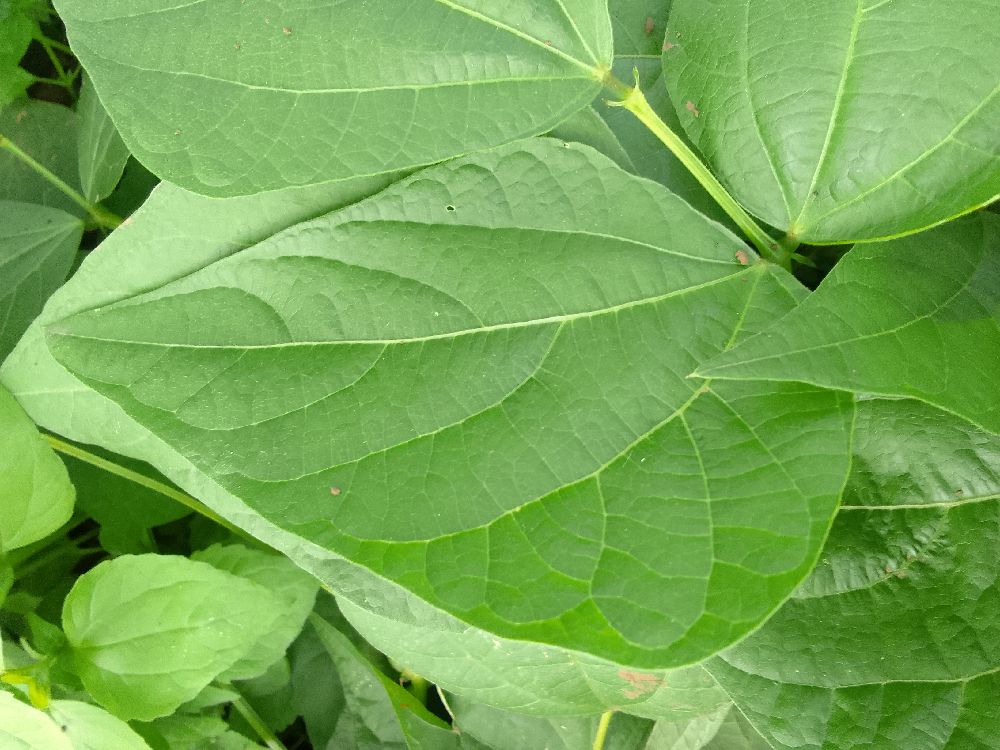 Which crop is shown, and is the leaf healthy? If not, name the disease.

common bean, healthy
